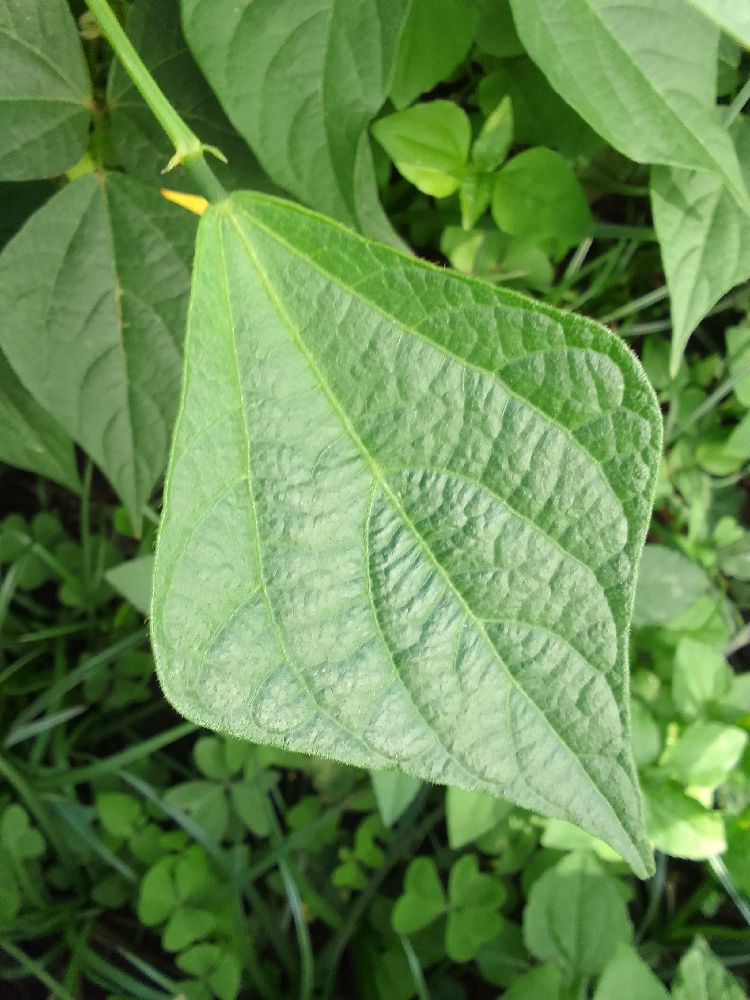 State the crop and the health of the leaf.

common bean, healthy
